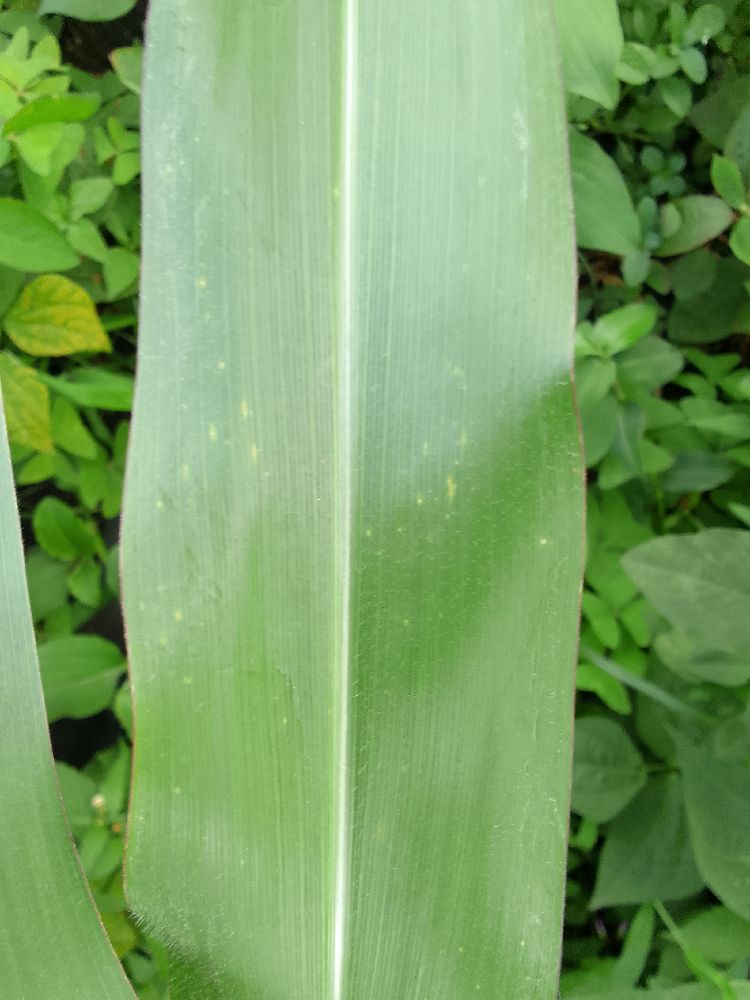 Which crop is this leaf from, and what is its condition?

maize, healthy
